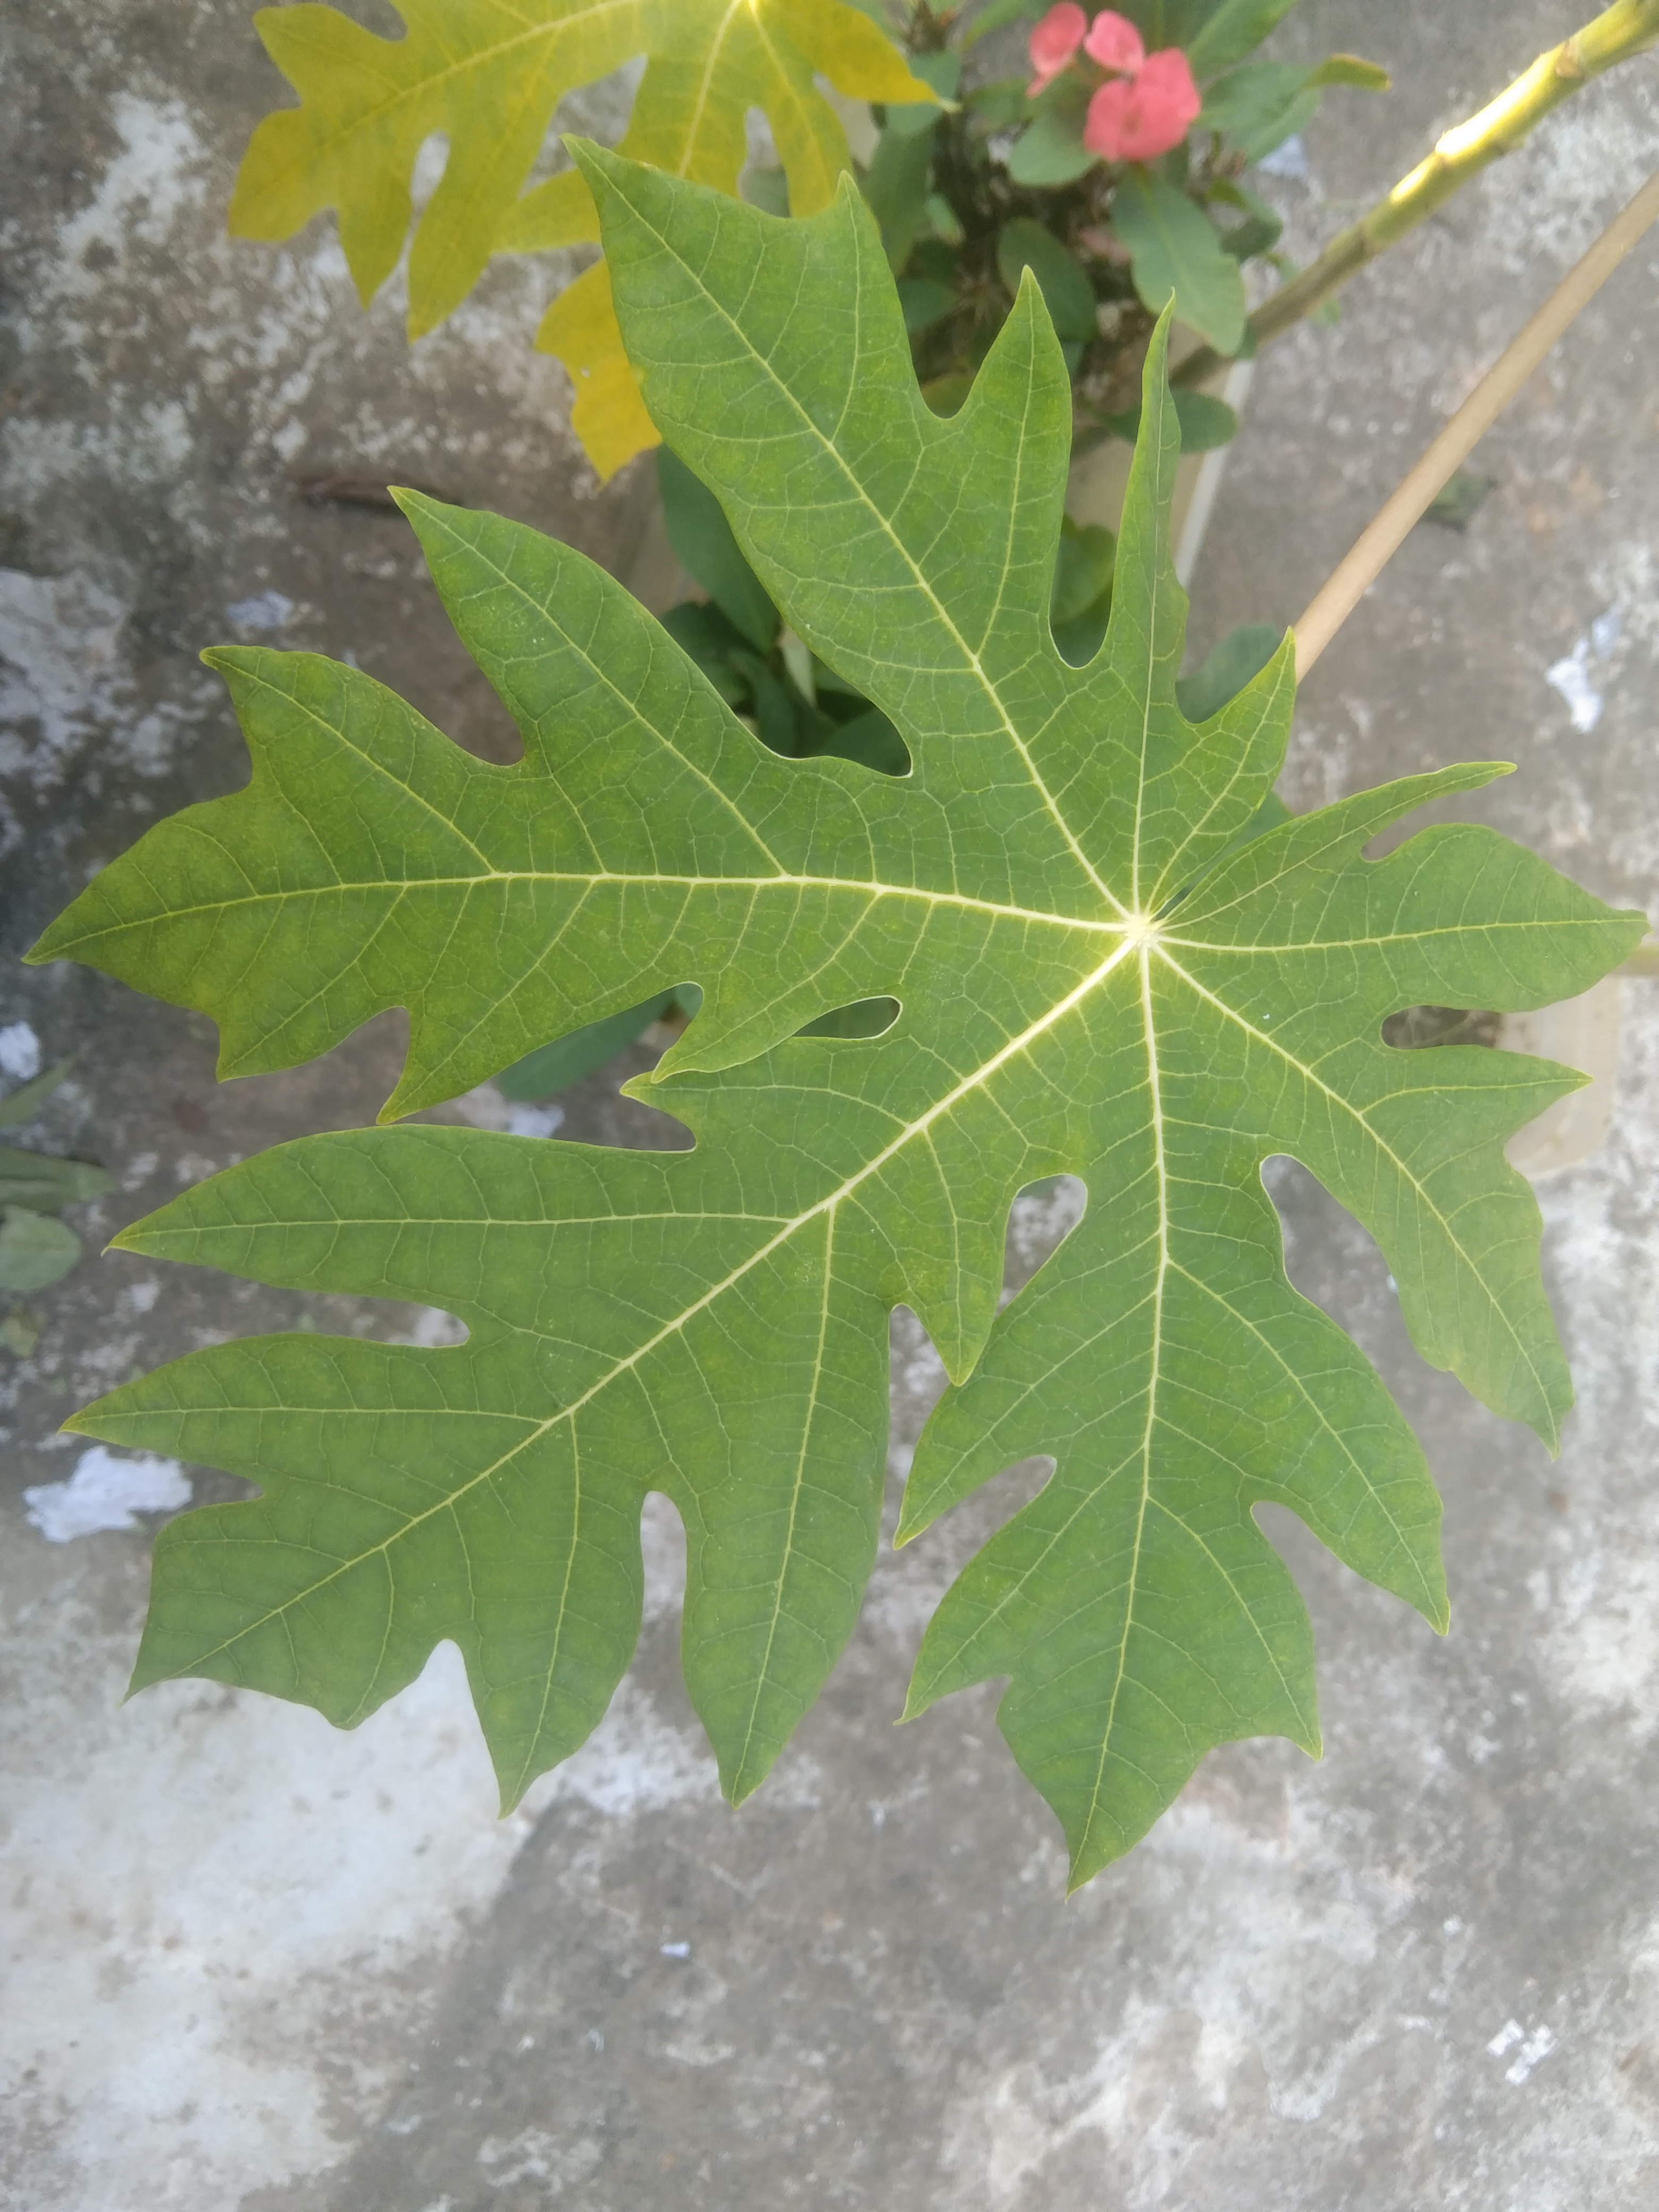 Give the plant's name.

papaya
